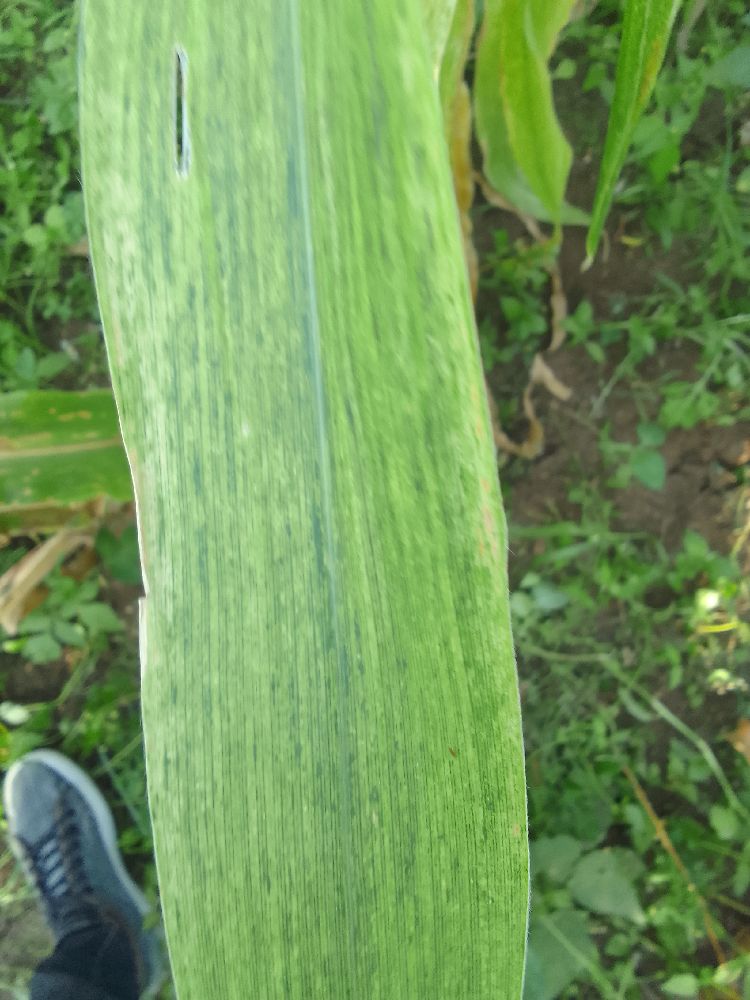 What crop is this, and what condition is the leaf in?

maize, maize lethal necrosis
